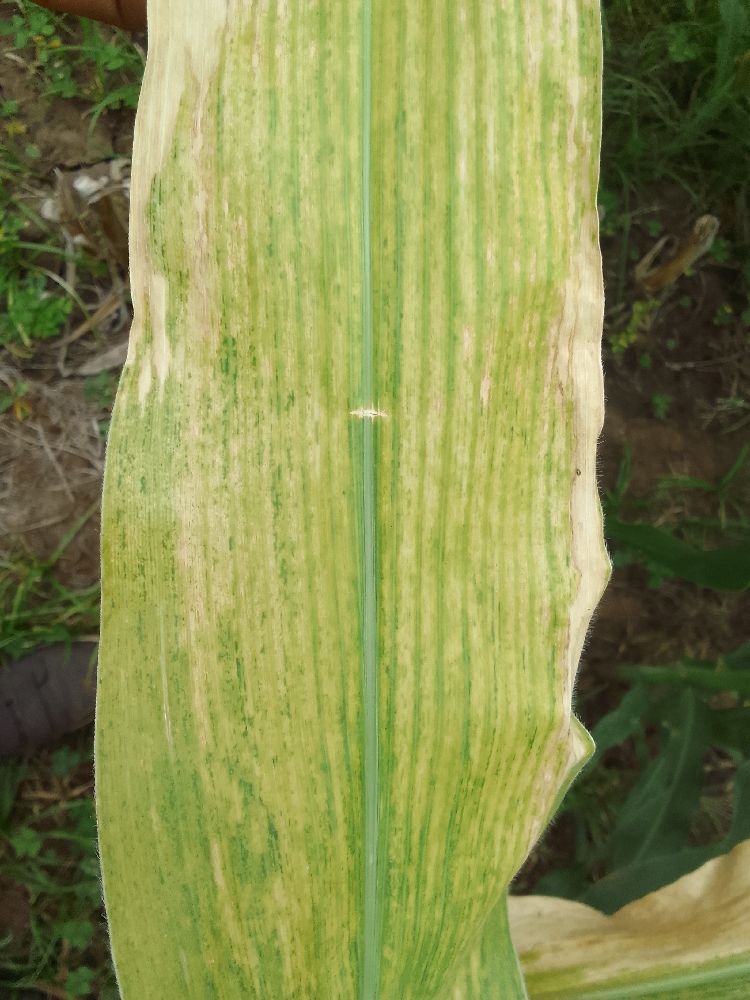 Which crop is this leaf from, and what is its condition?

maize, maize lethal necrosis
